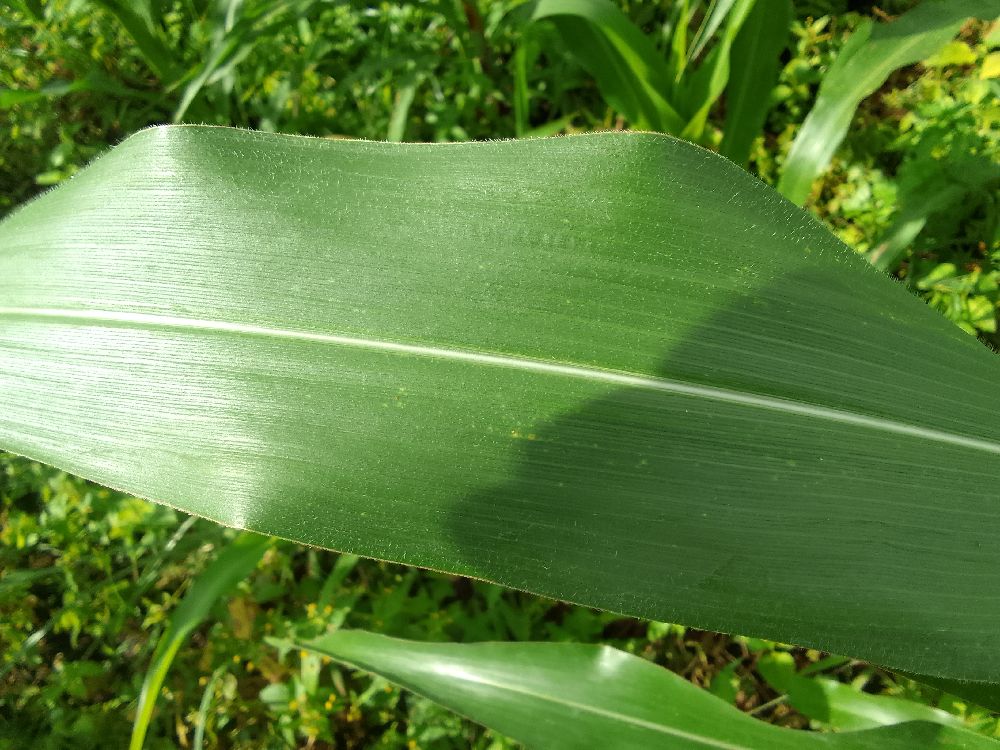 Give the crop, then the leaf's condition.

maize, healthy
